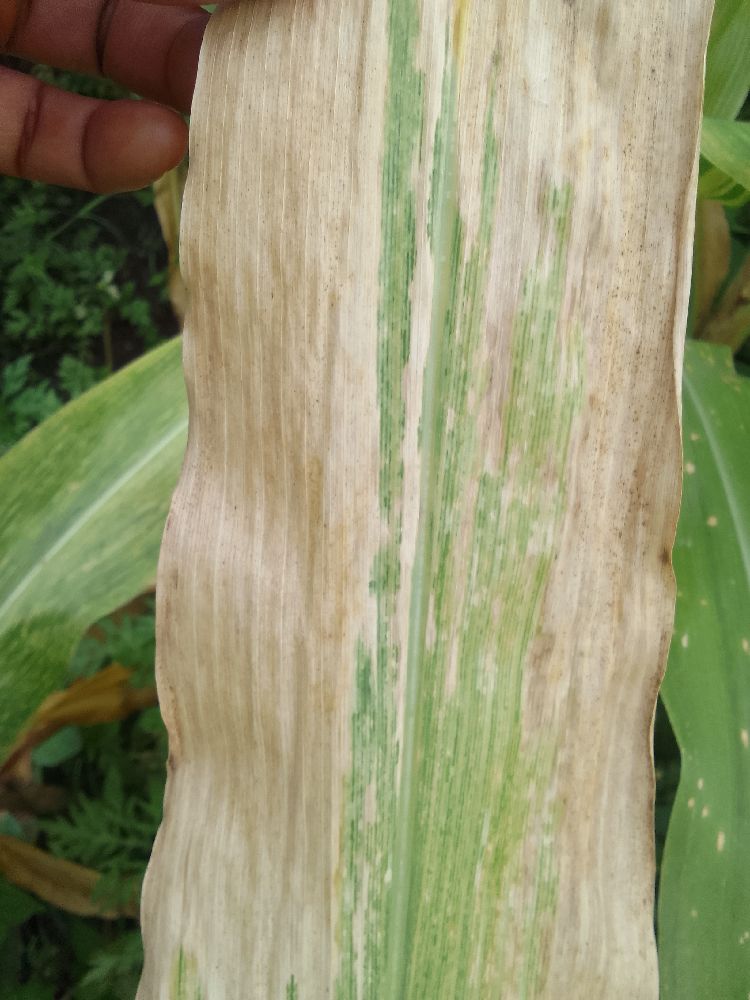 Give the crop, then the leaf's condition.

maize, maize lethal necrosis
